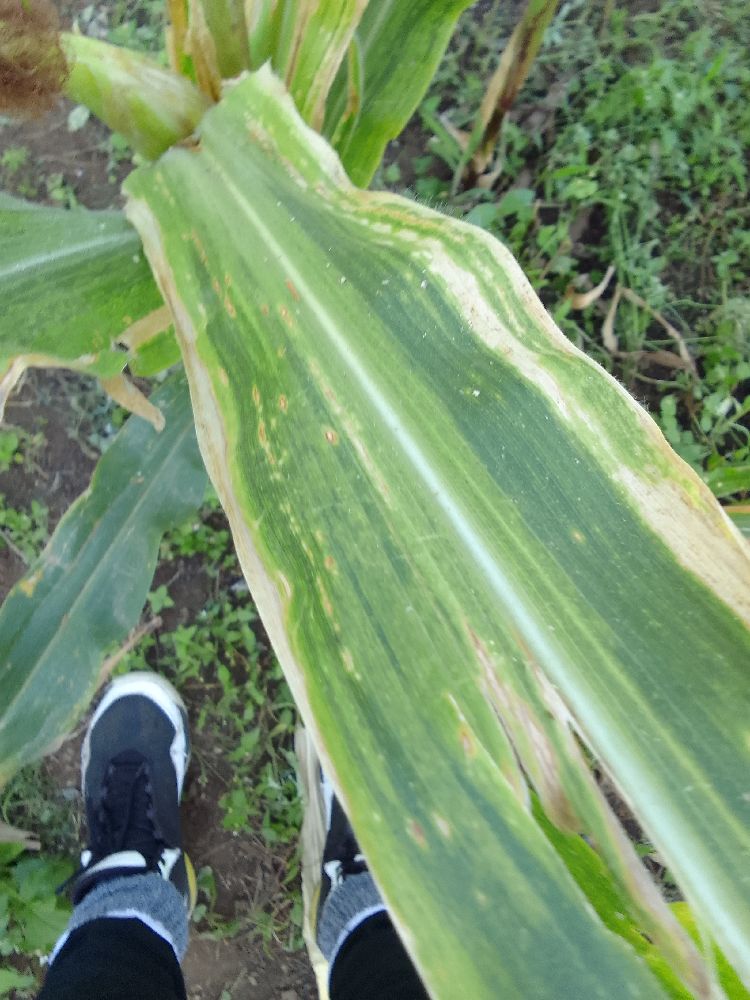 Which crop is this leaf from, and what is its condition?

maize, maize lethal necrosis
